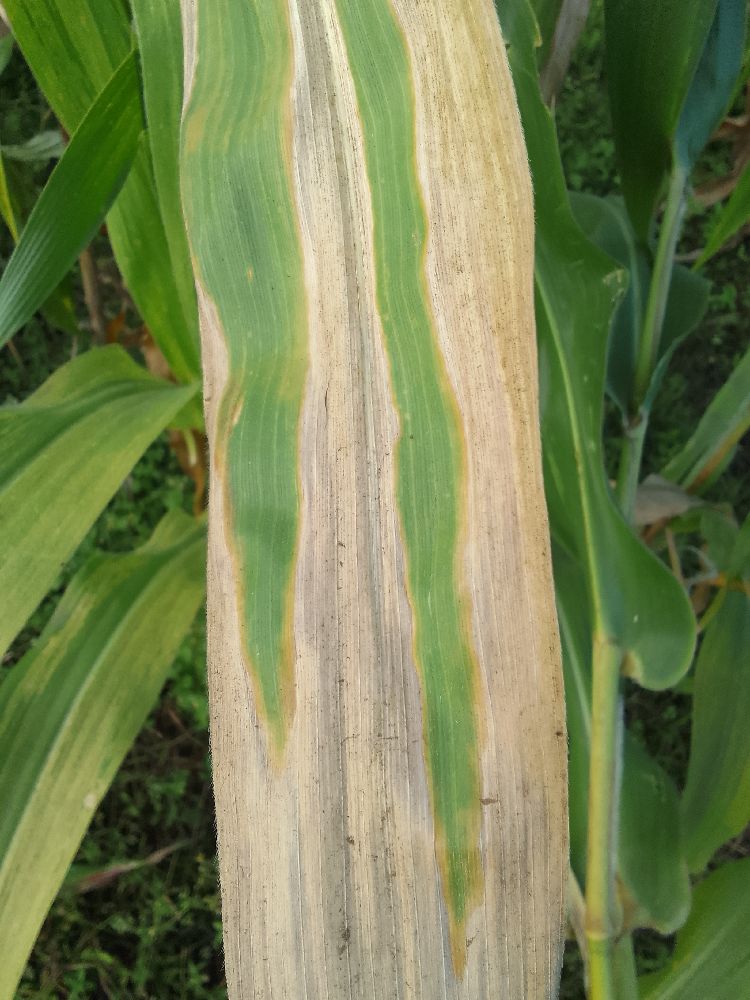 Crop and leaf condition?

maize, maize lethal necrosis
